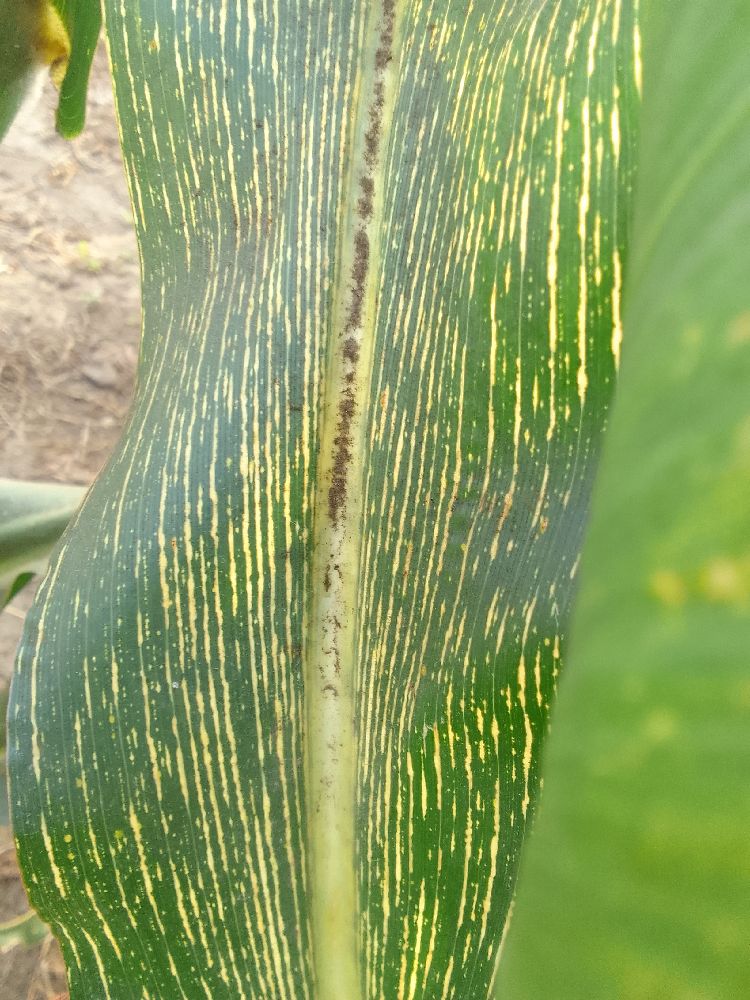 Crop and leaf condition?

maize, maize streak virus
